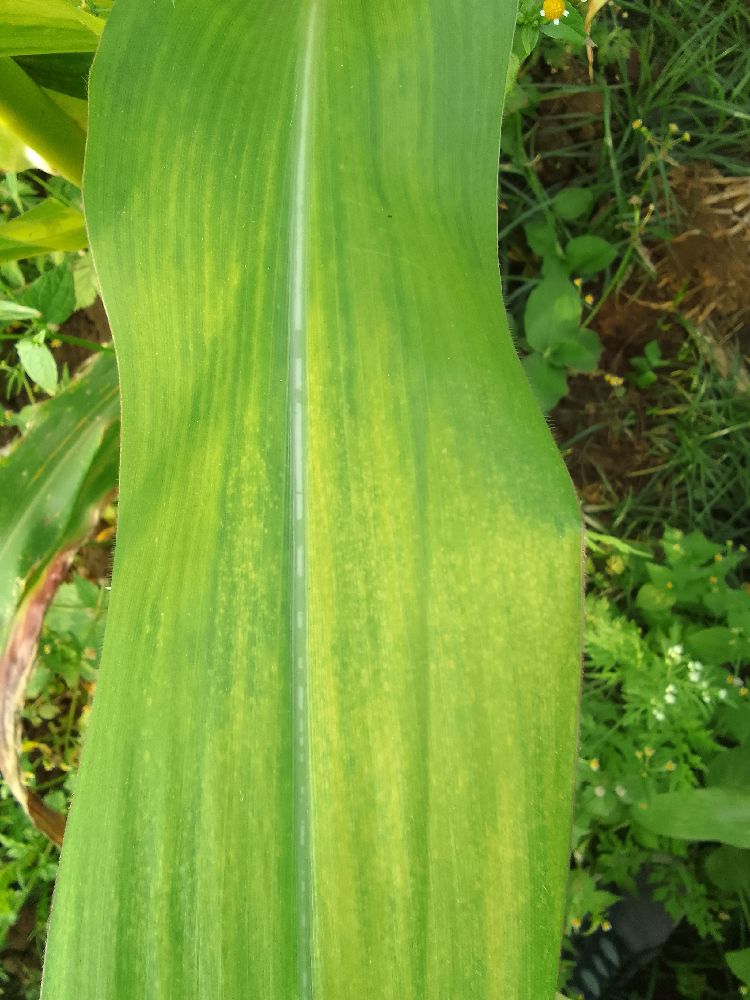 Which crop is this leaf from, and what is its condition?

maize, maize lethal necrosis
